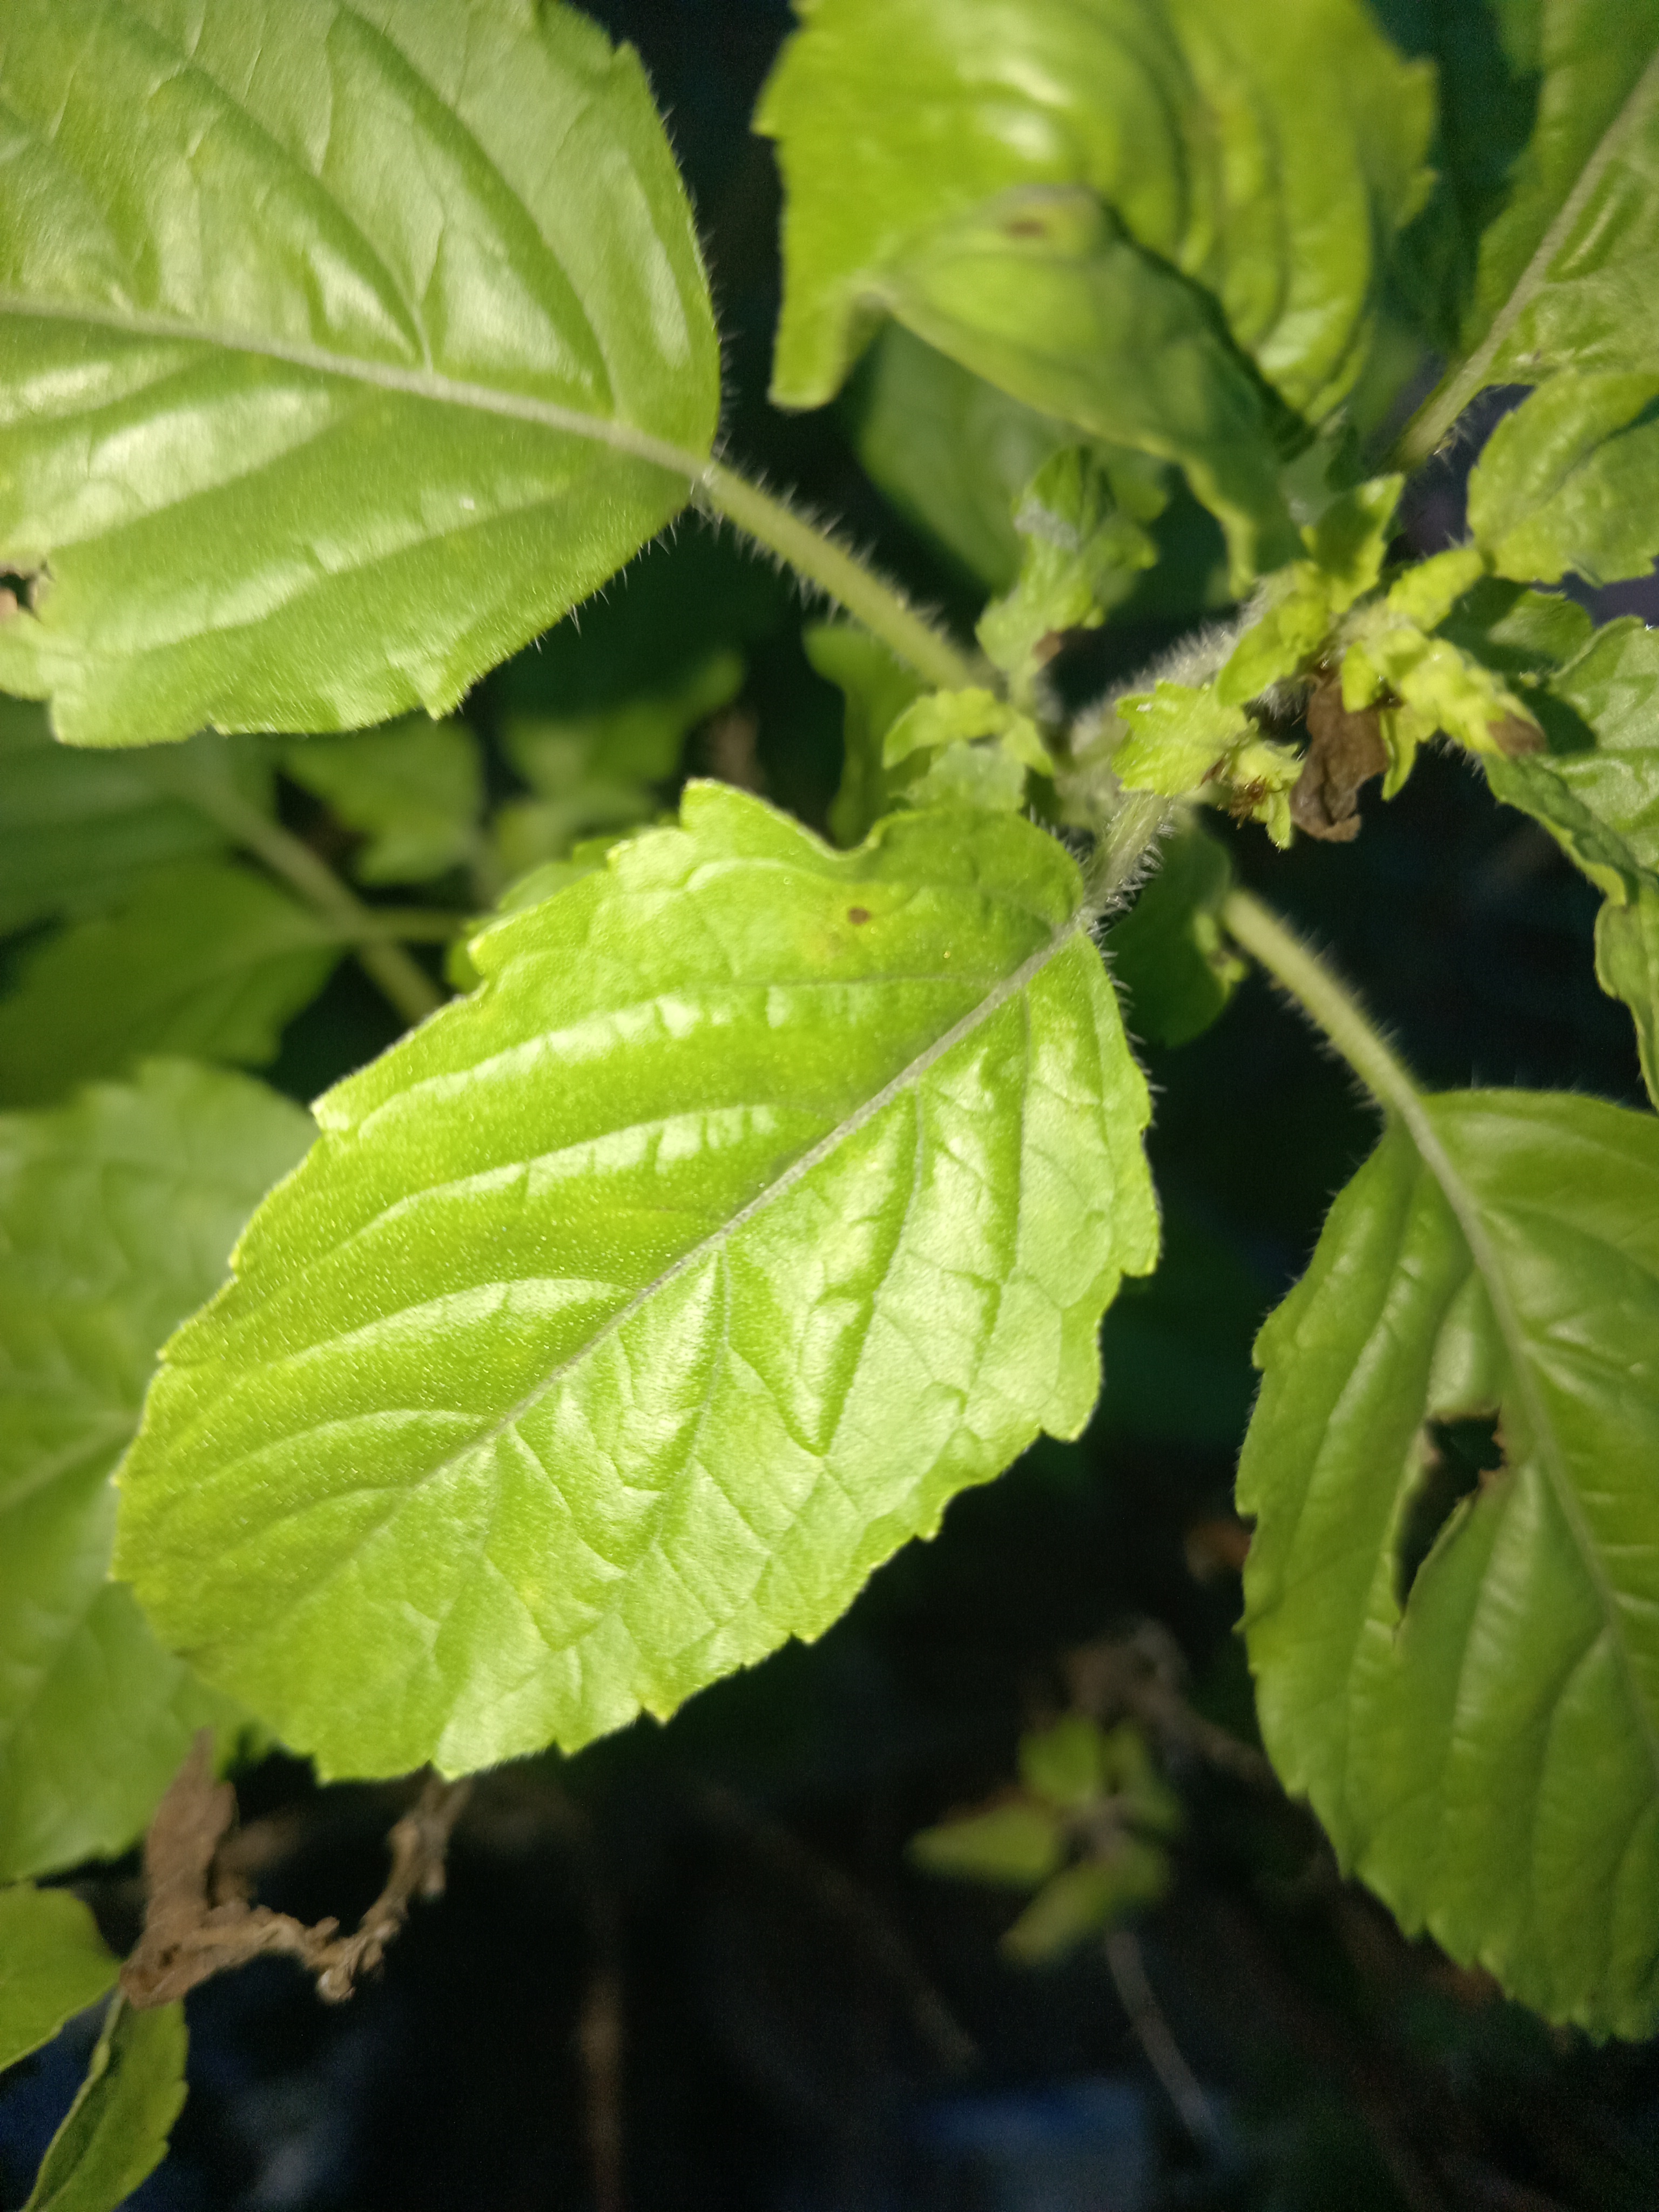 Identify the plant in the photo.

tulshi
